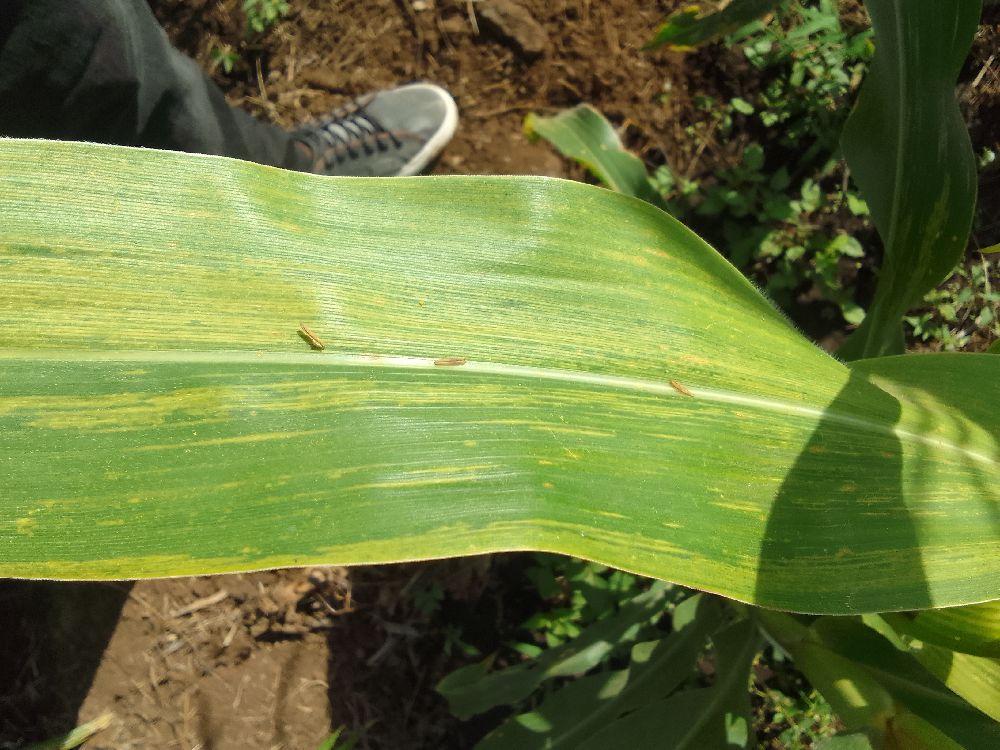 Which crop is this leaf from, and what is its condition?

maize, maize lethal necrosis
